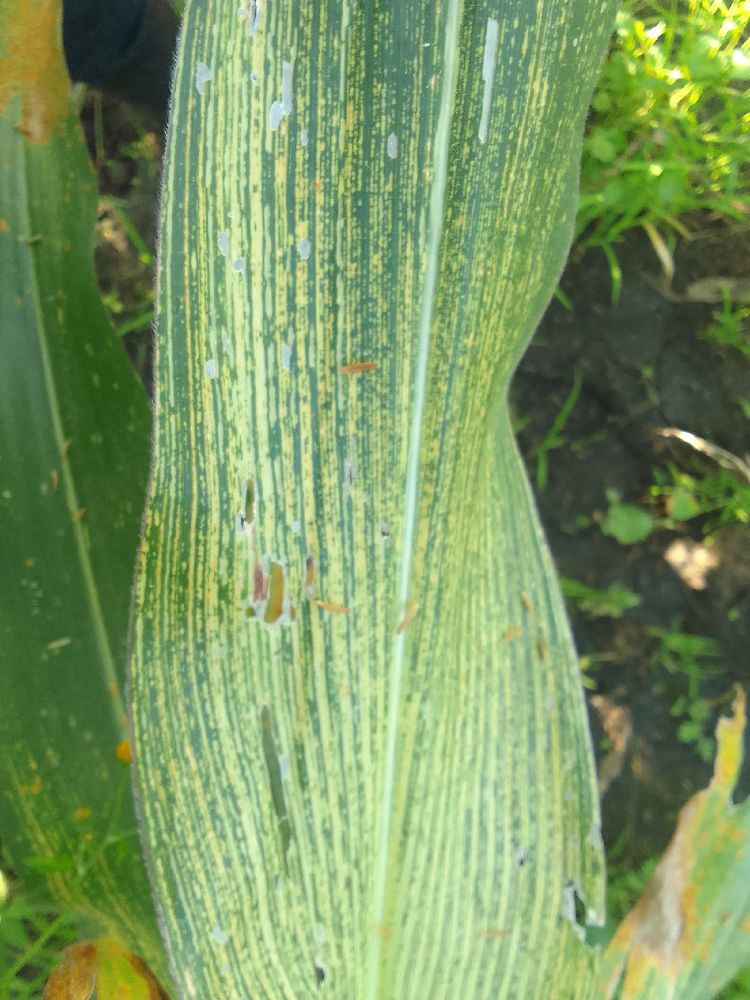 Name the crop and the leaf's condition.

maize, maize streak virus
